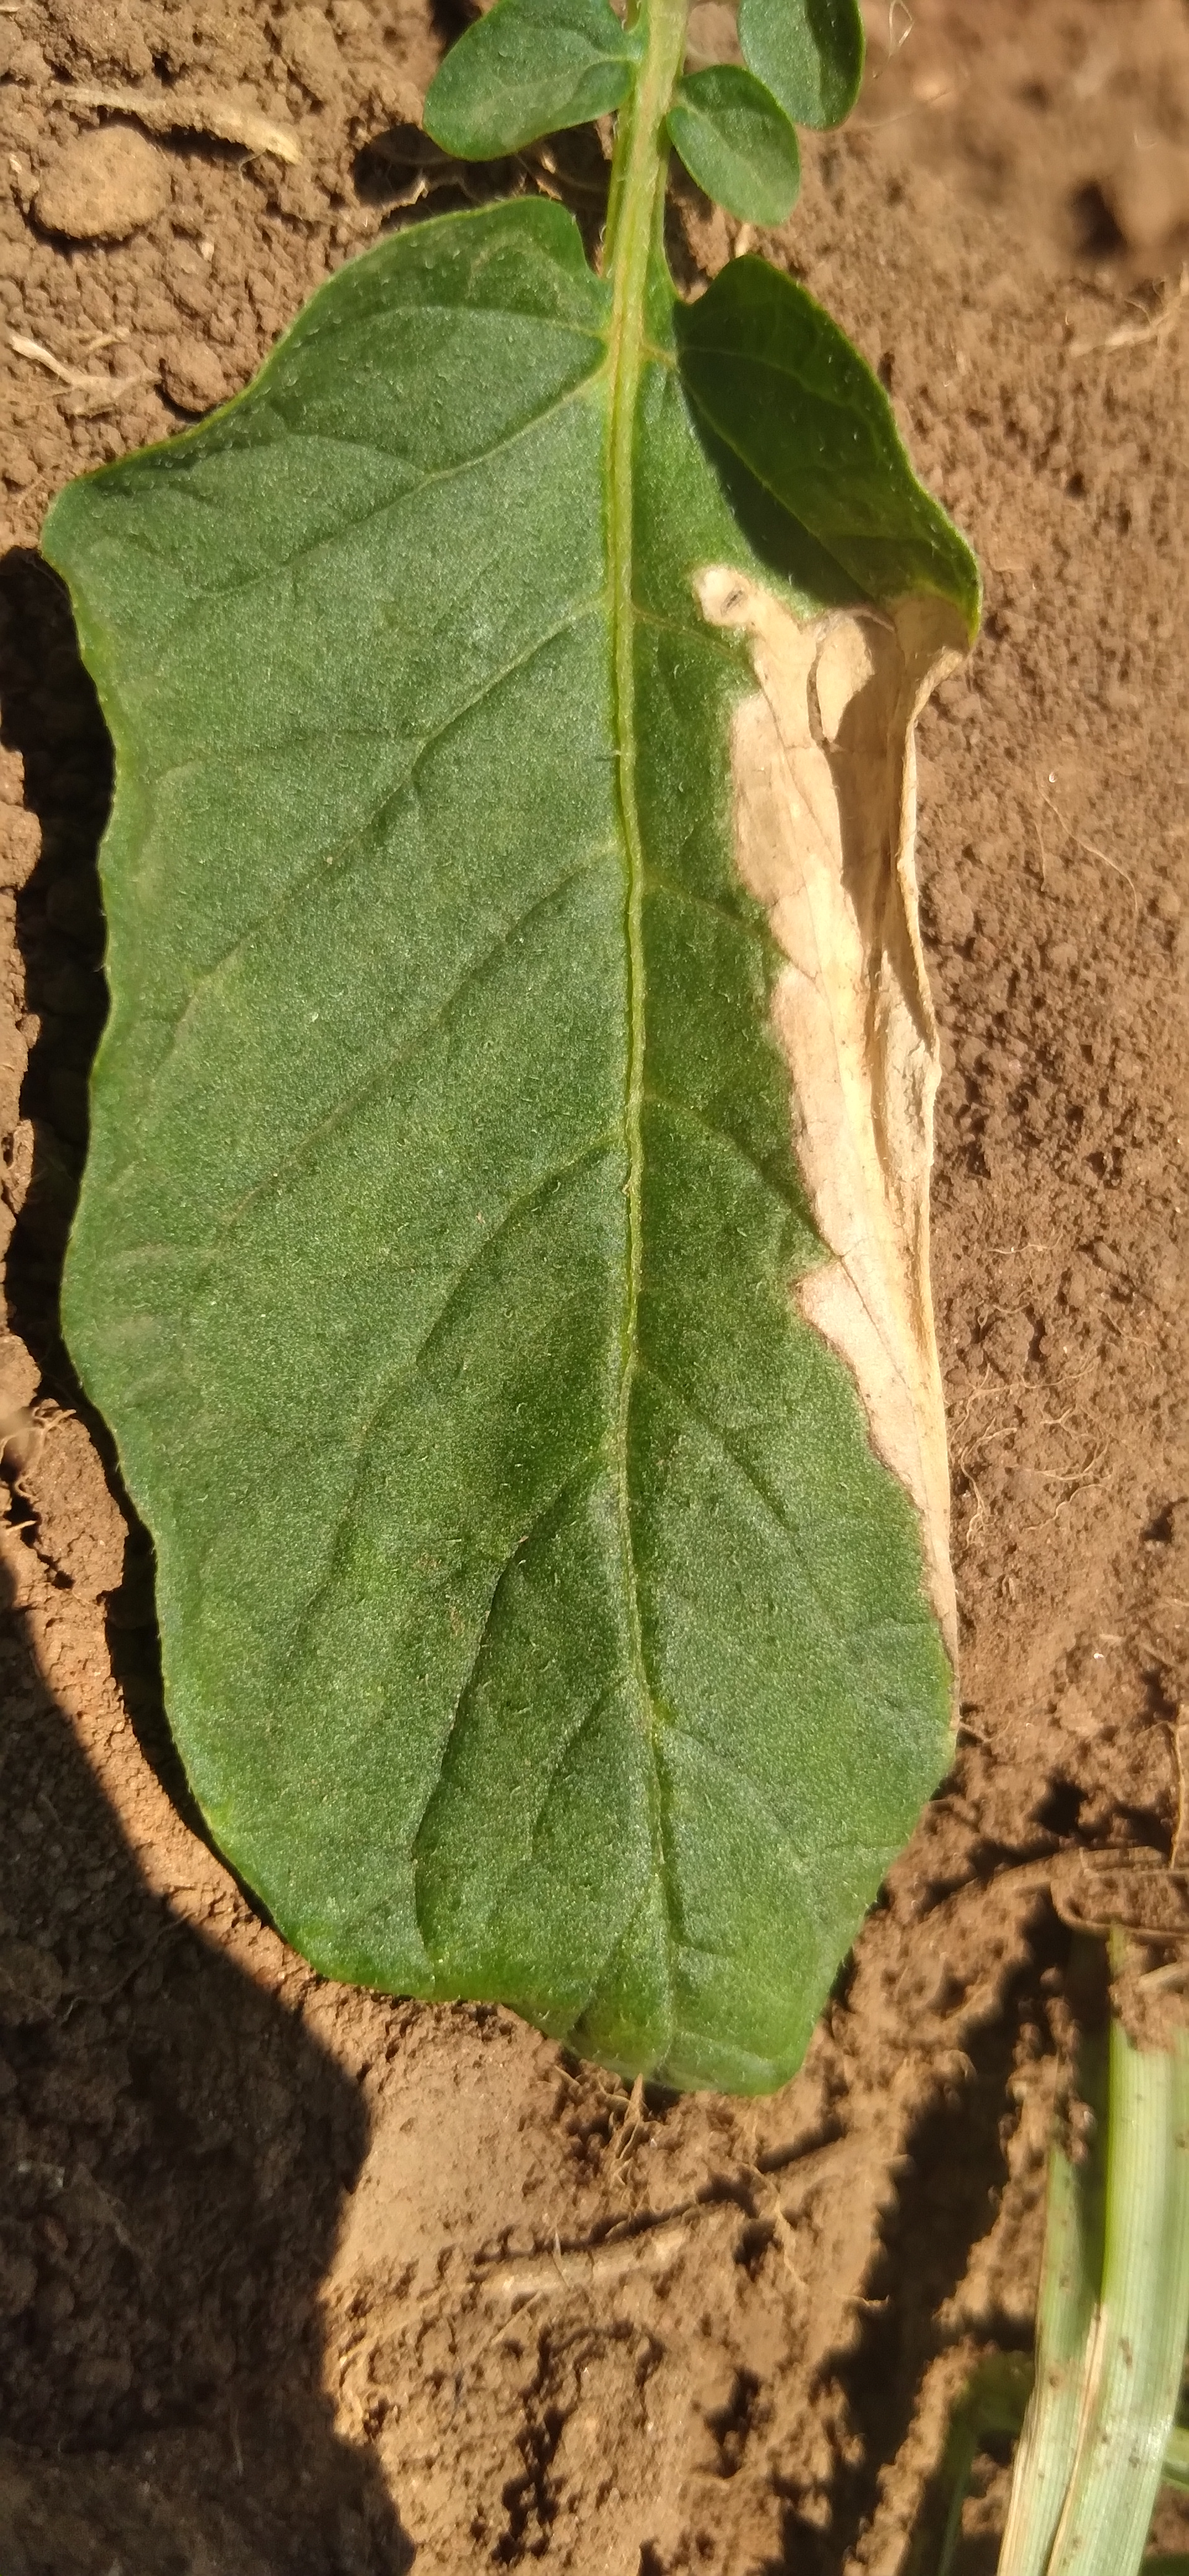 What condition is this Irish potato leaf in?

early blight
